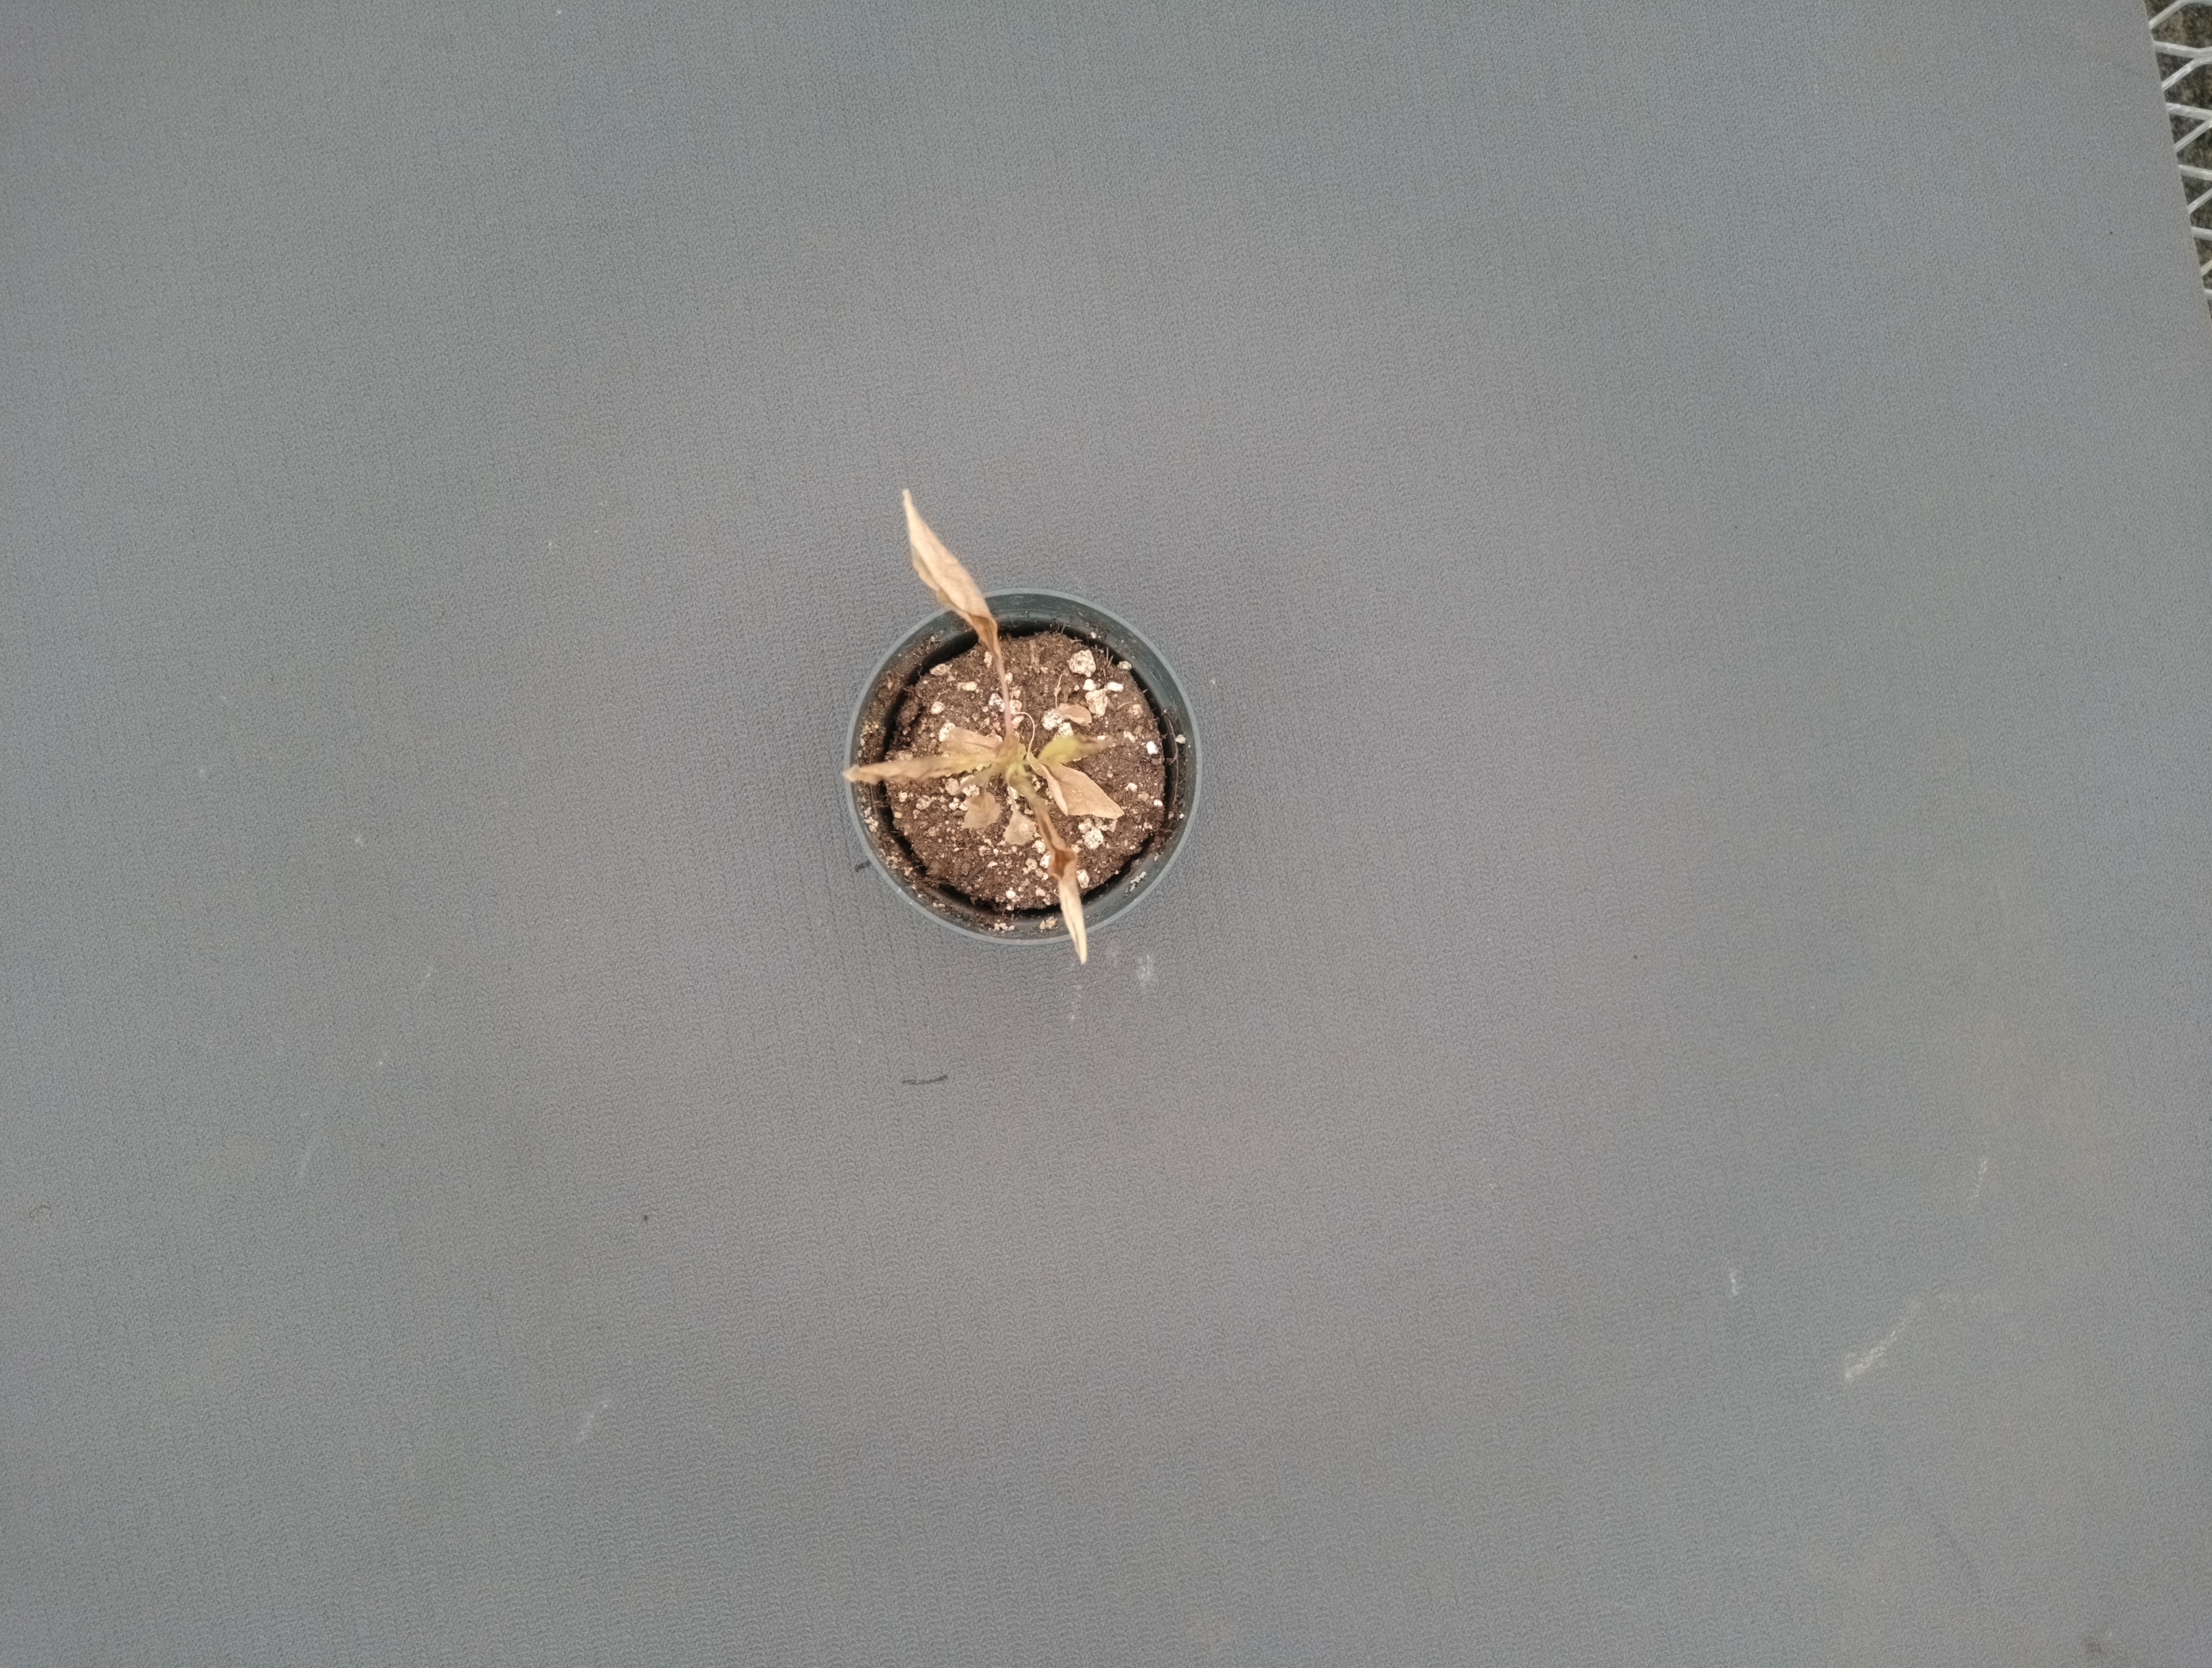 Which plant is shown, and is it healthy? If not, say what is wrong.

waterhemp, necrosis only
